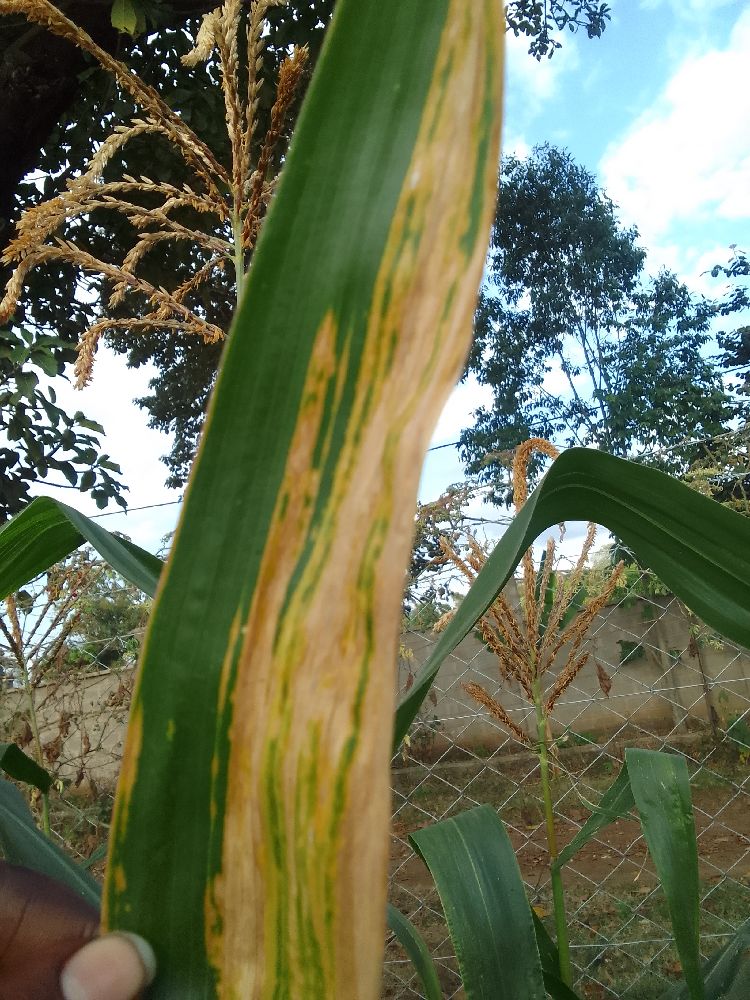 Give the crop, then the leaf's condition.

maize, maize lethal necrosis
